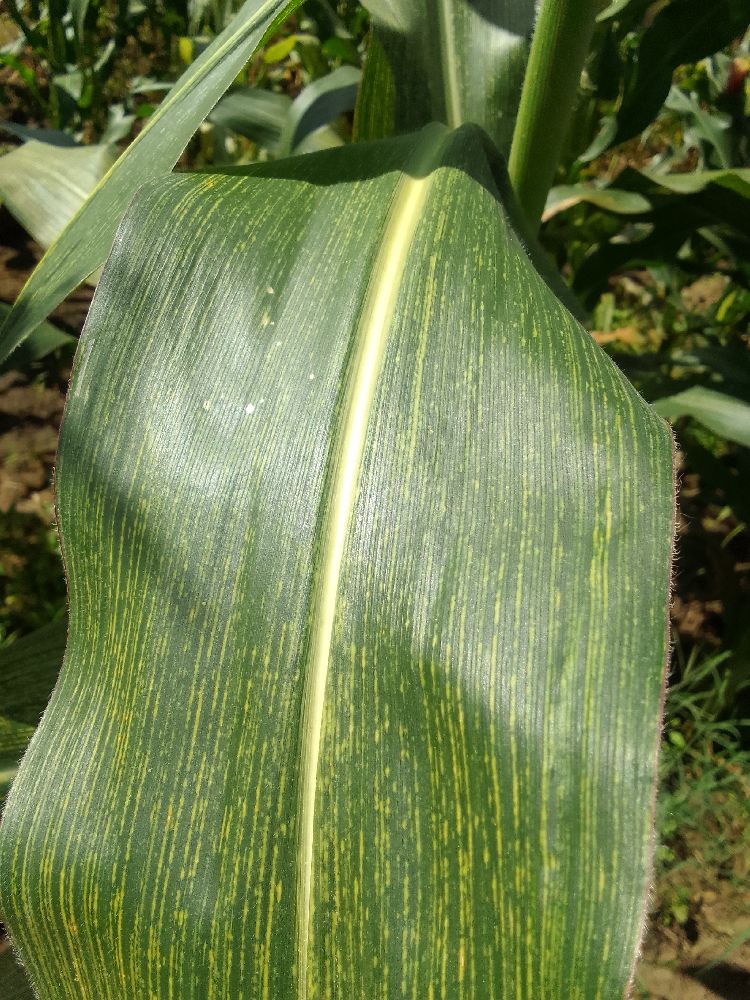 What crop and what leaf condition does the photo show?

maize, maize streak virus
